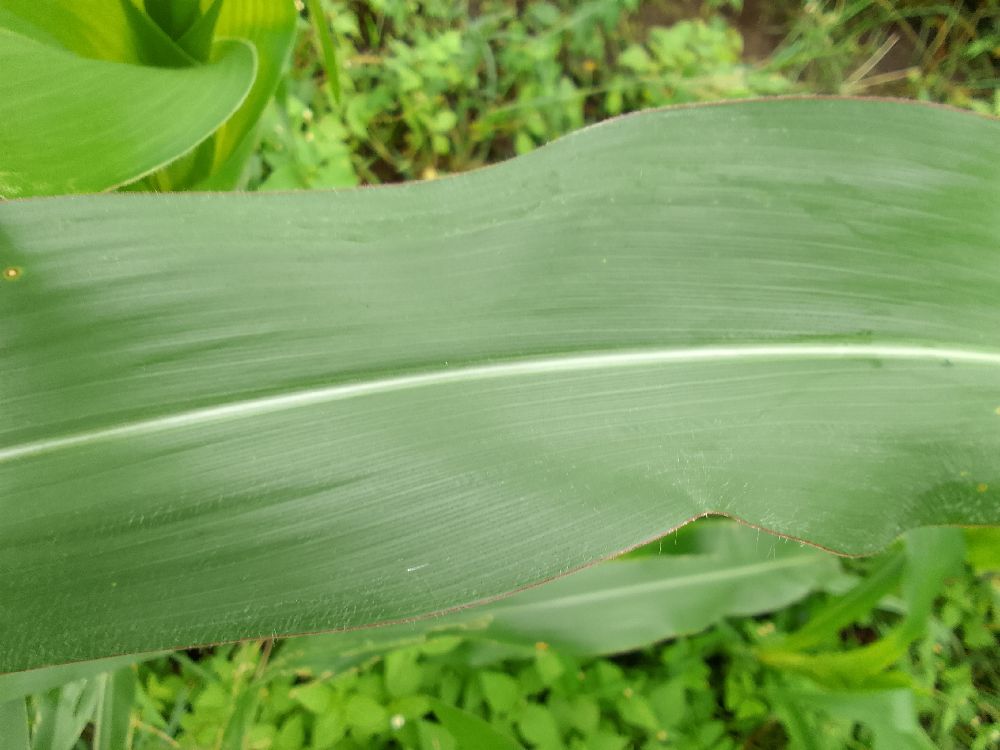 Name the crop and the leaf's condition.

maize, healthy
